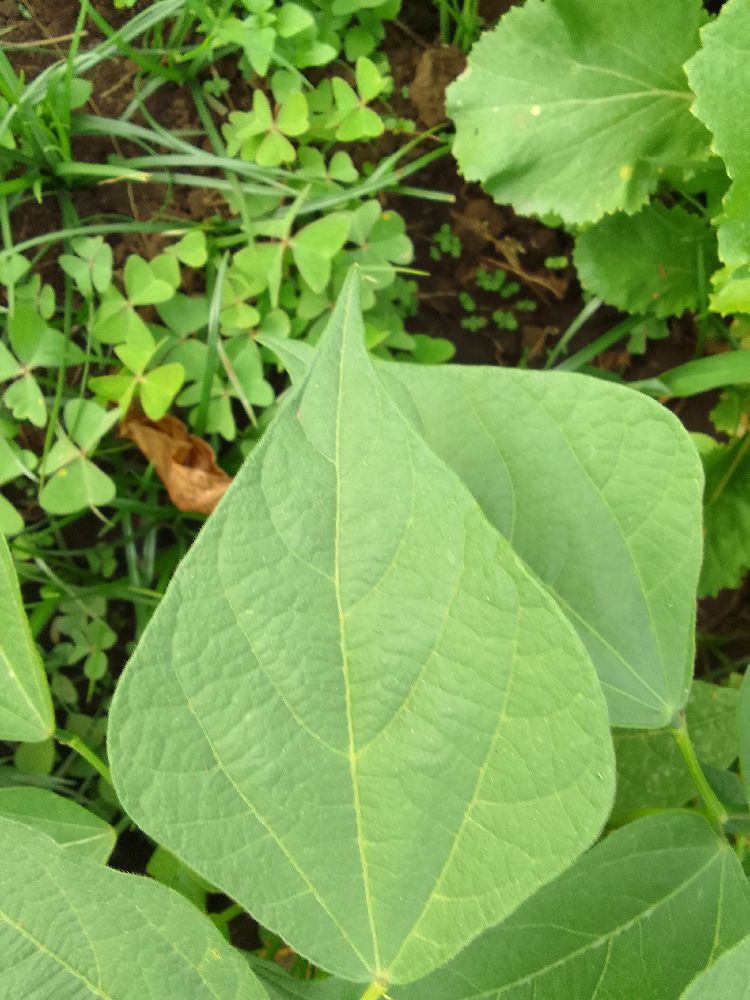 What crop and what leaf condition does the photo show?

common bean, healthy
